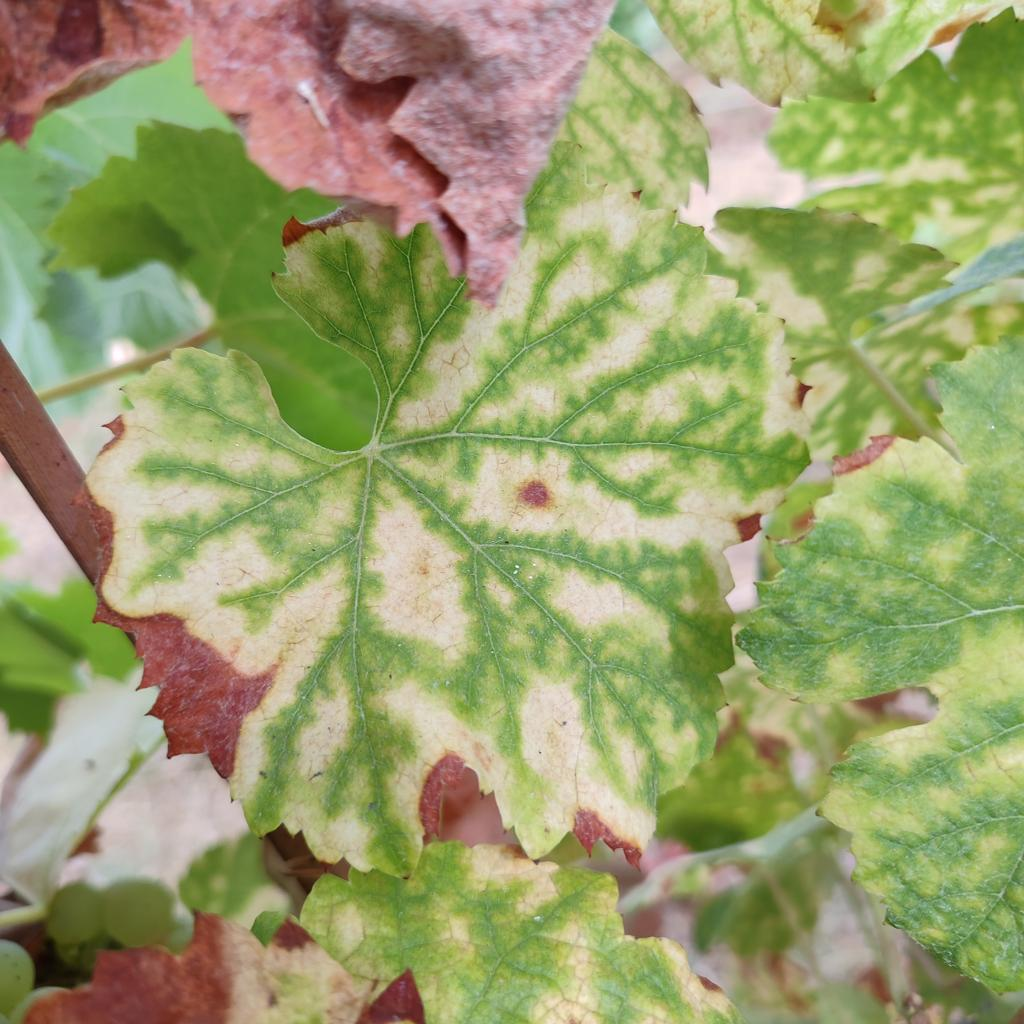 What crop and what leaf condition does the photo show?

grapevine, esca complex
